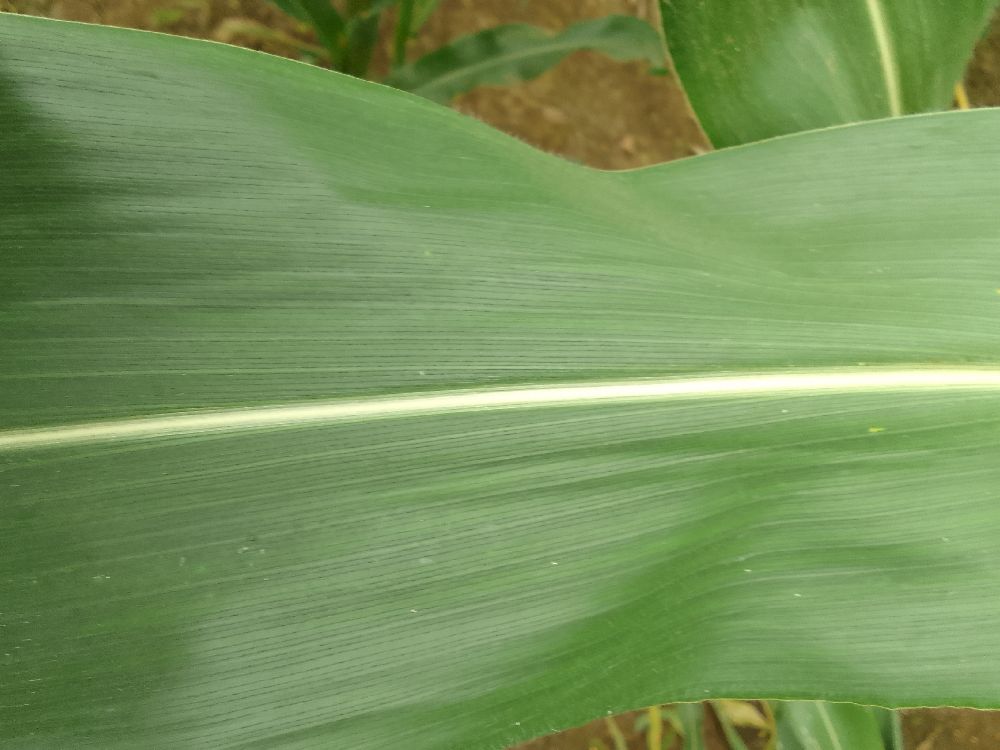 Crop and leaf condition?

maize, healthy
